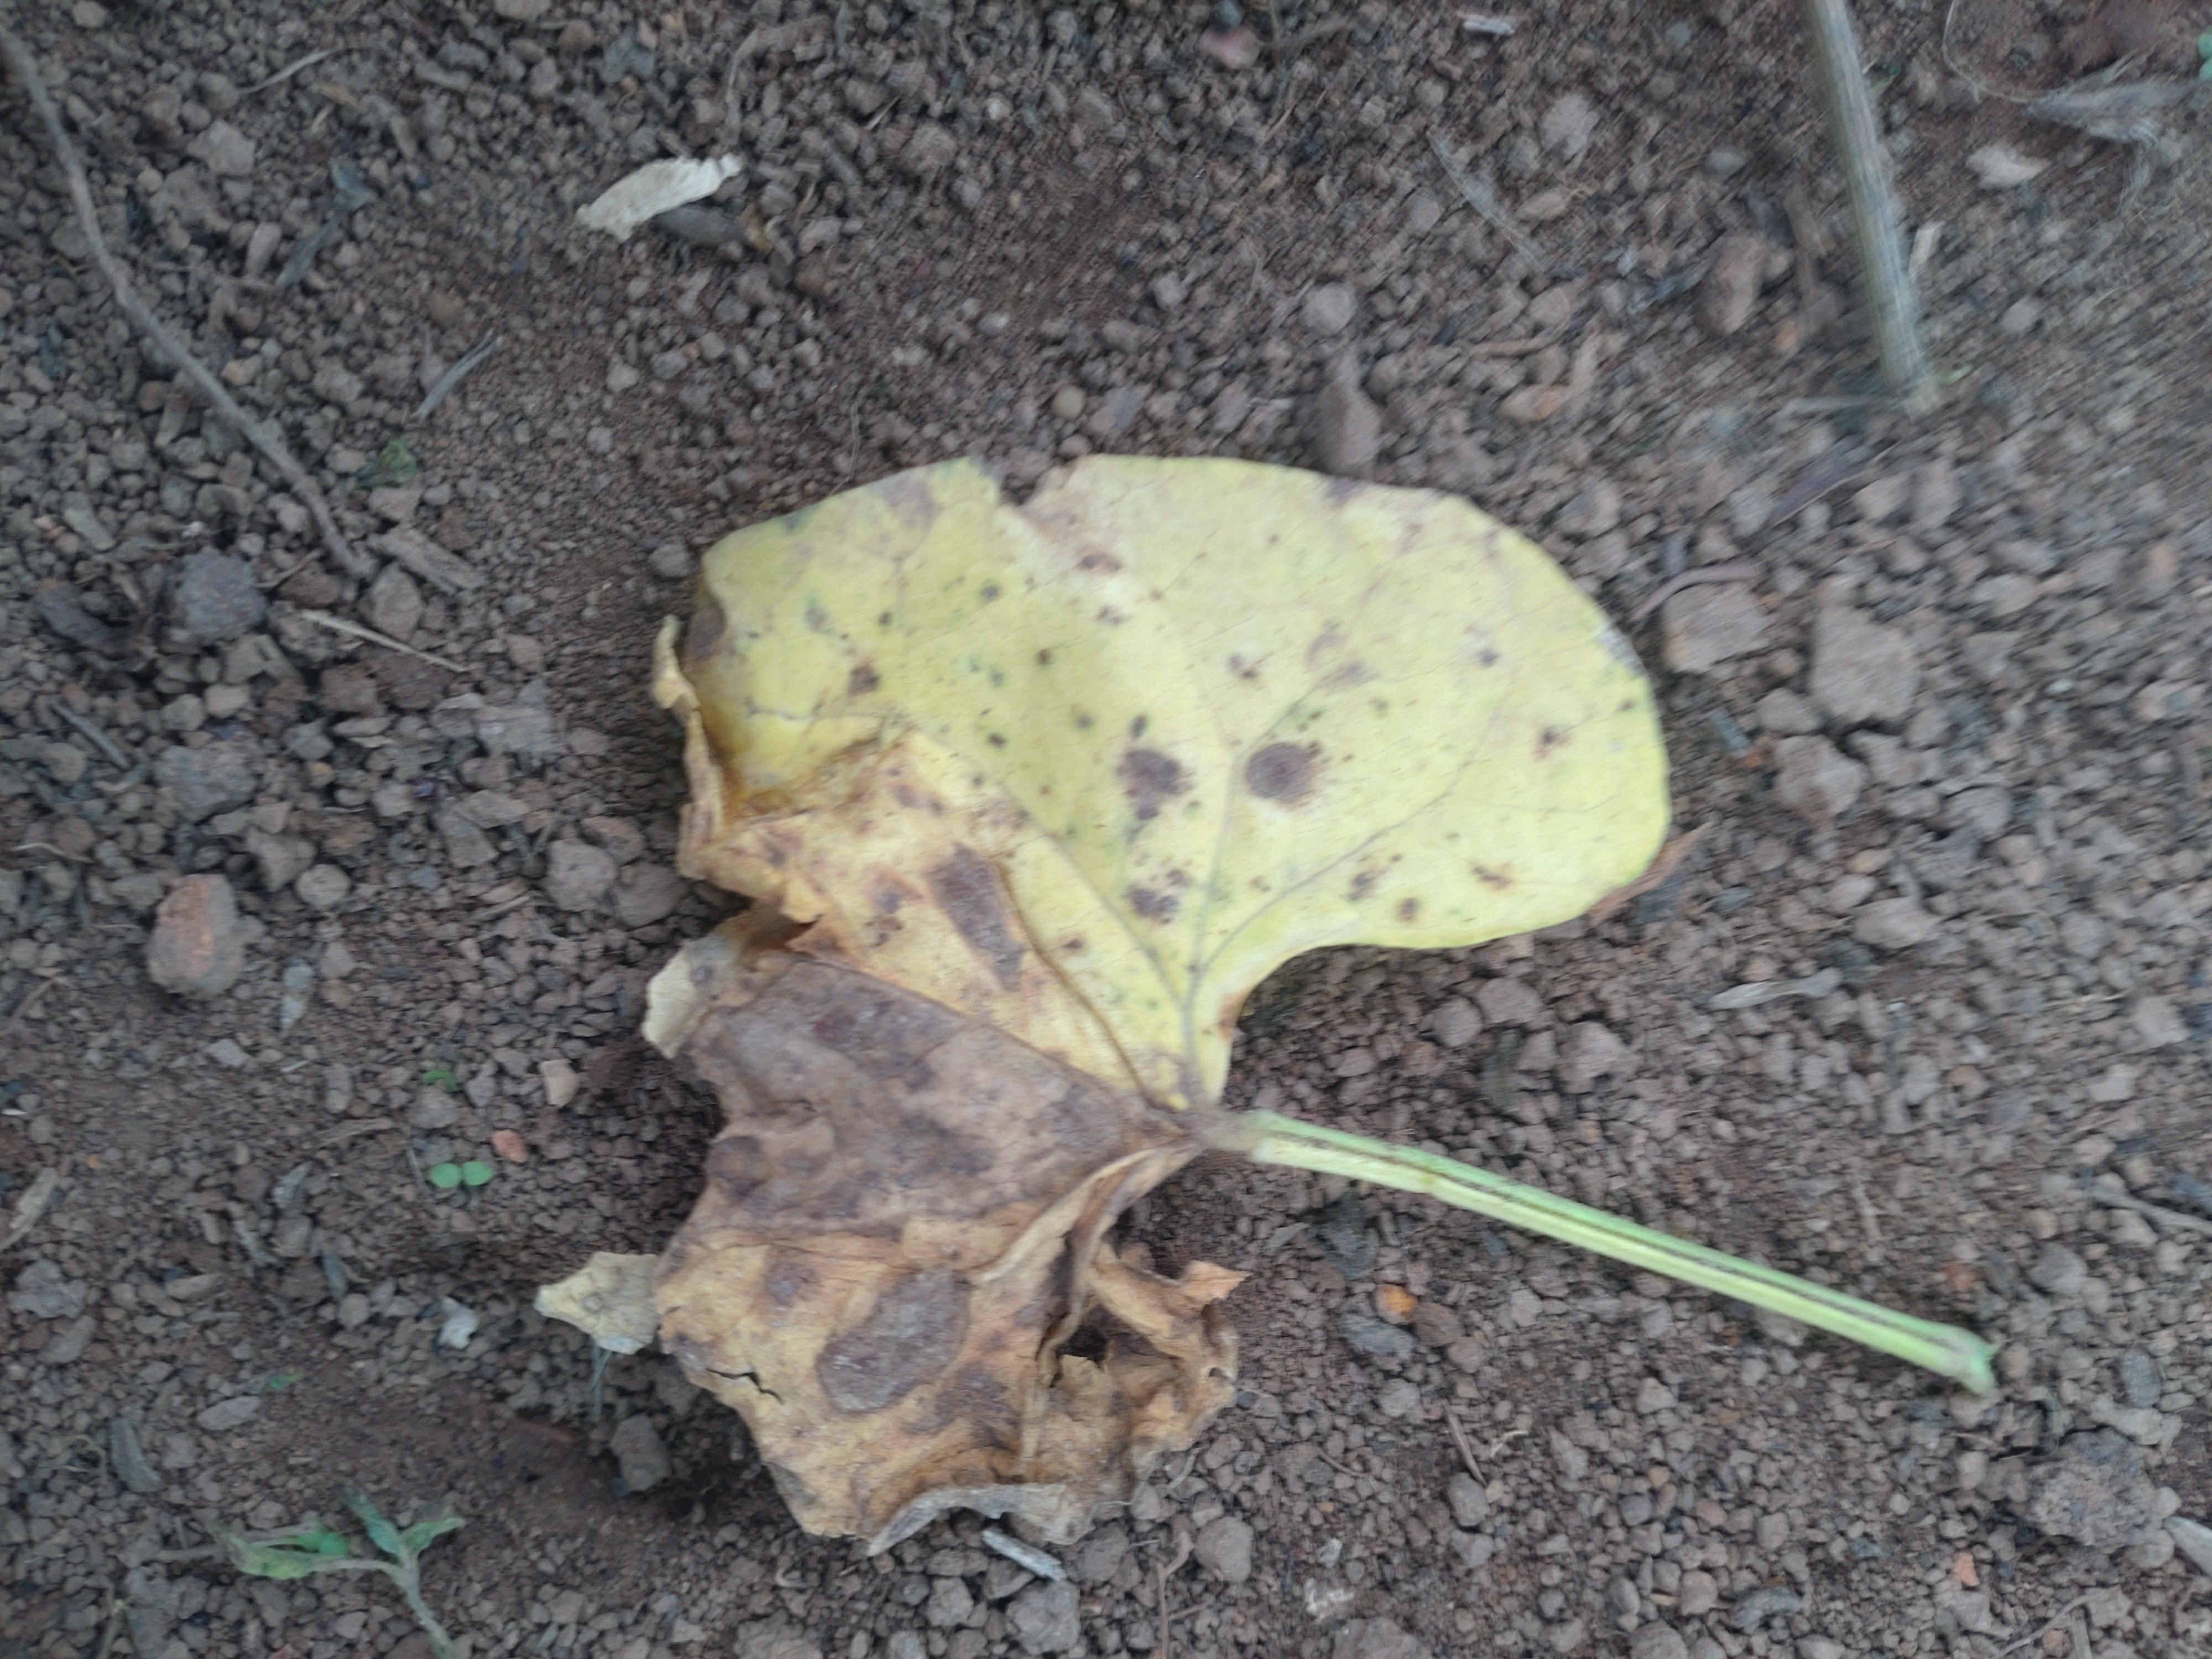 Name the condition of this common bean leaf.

anthracnose
